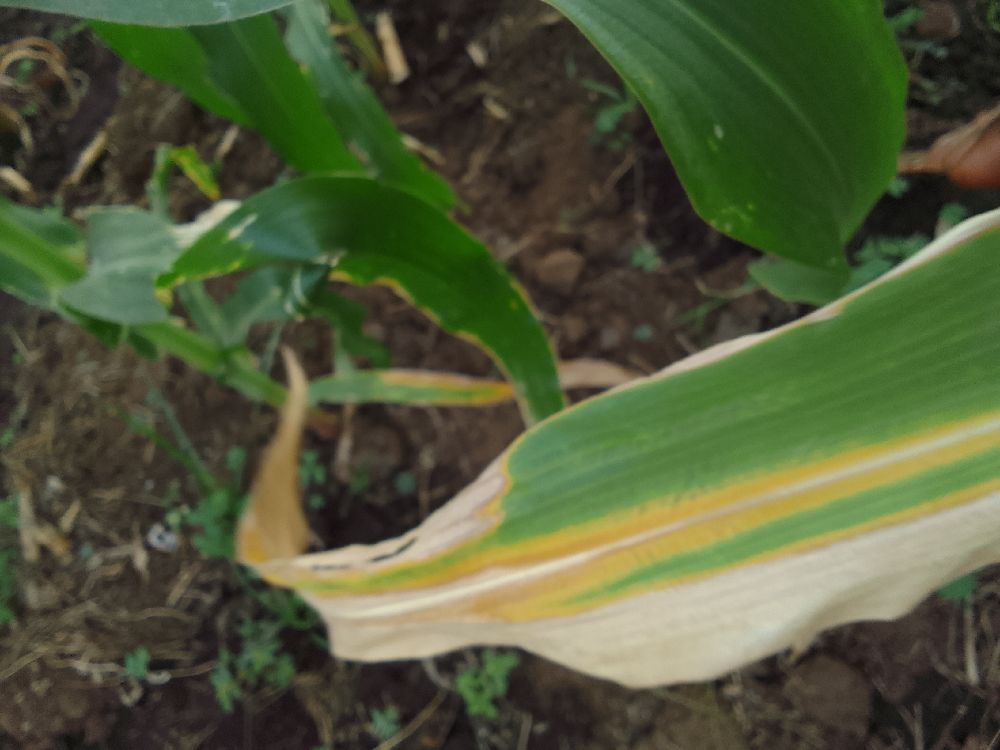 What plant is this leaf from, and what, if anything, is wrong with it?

maize, maize lethal necrosis
